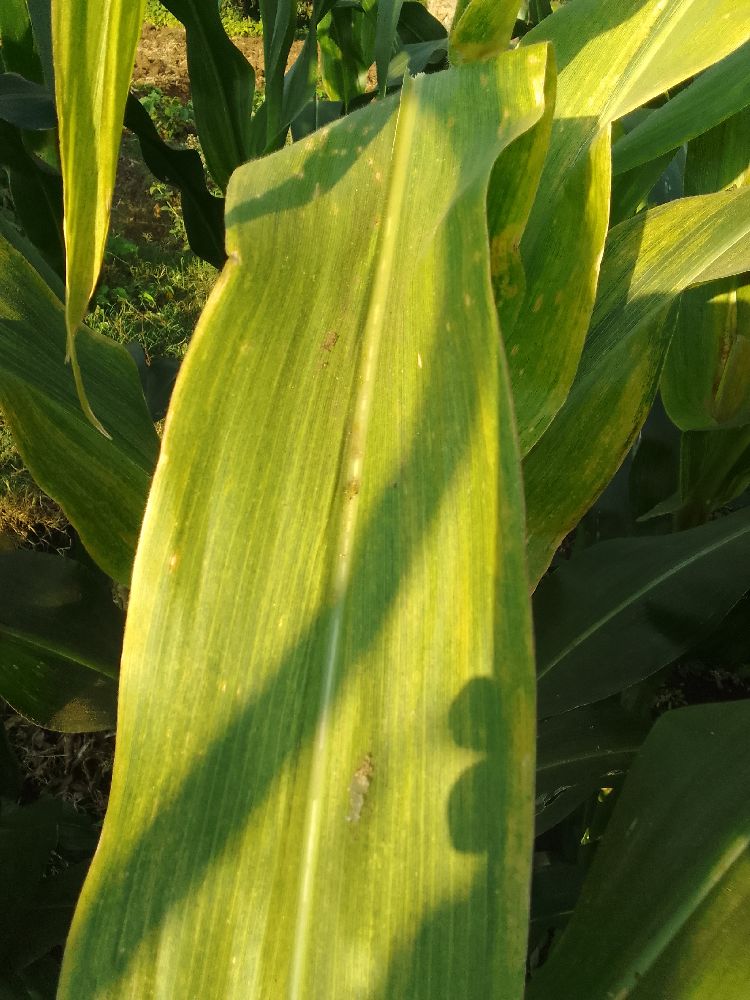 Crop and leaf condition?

maize, maize lethal necrosis
